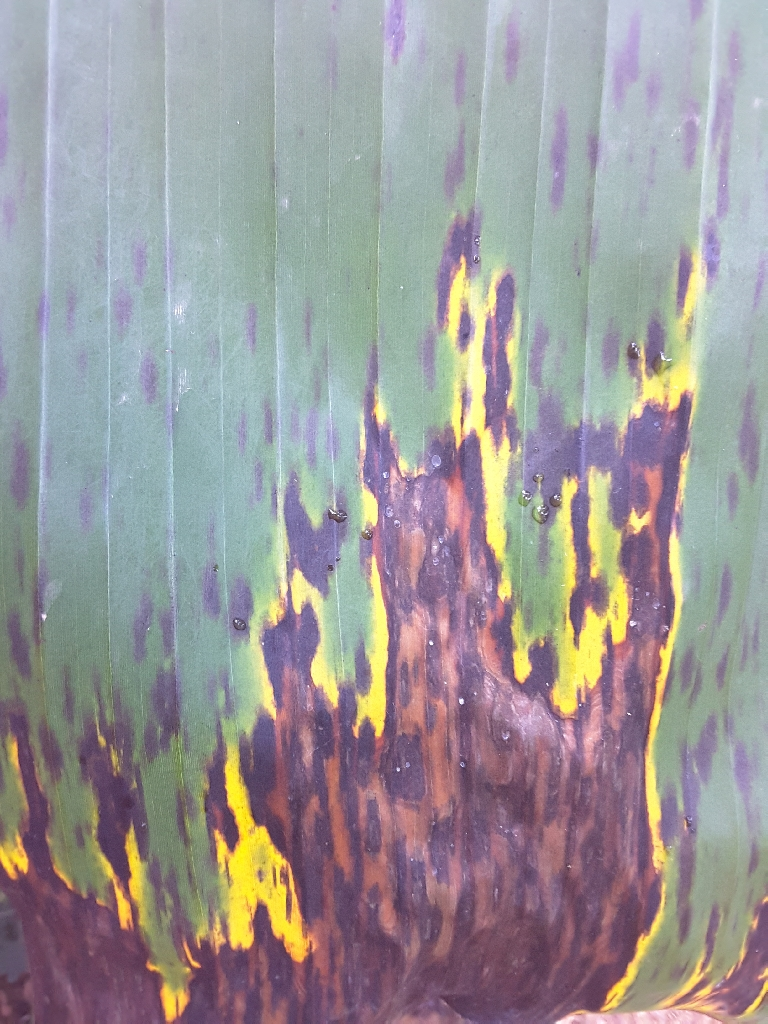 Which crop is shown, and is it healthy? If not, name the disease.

banana, black sigatoka
